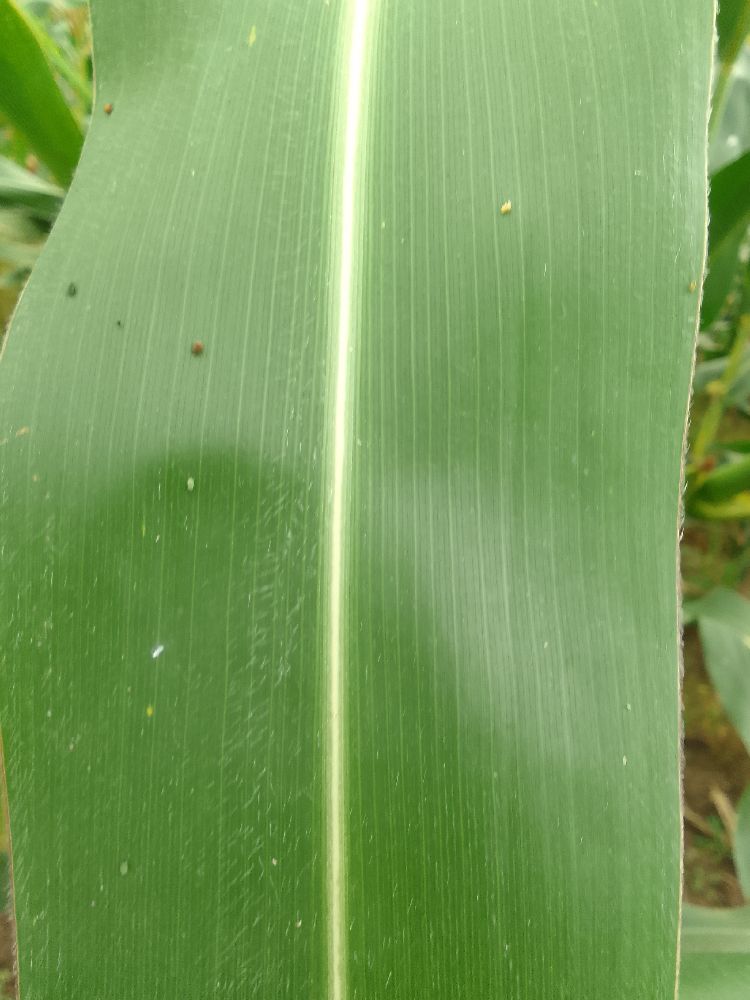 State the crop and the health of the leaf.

maize, healthy
